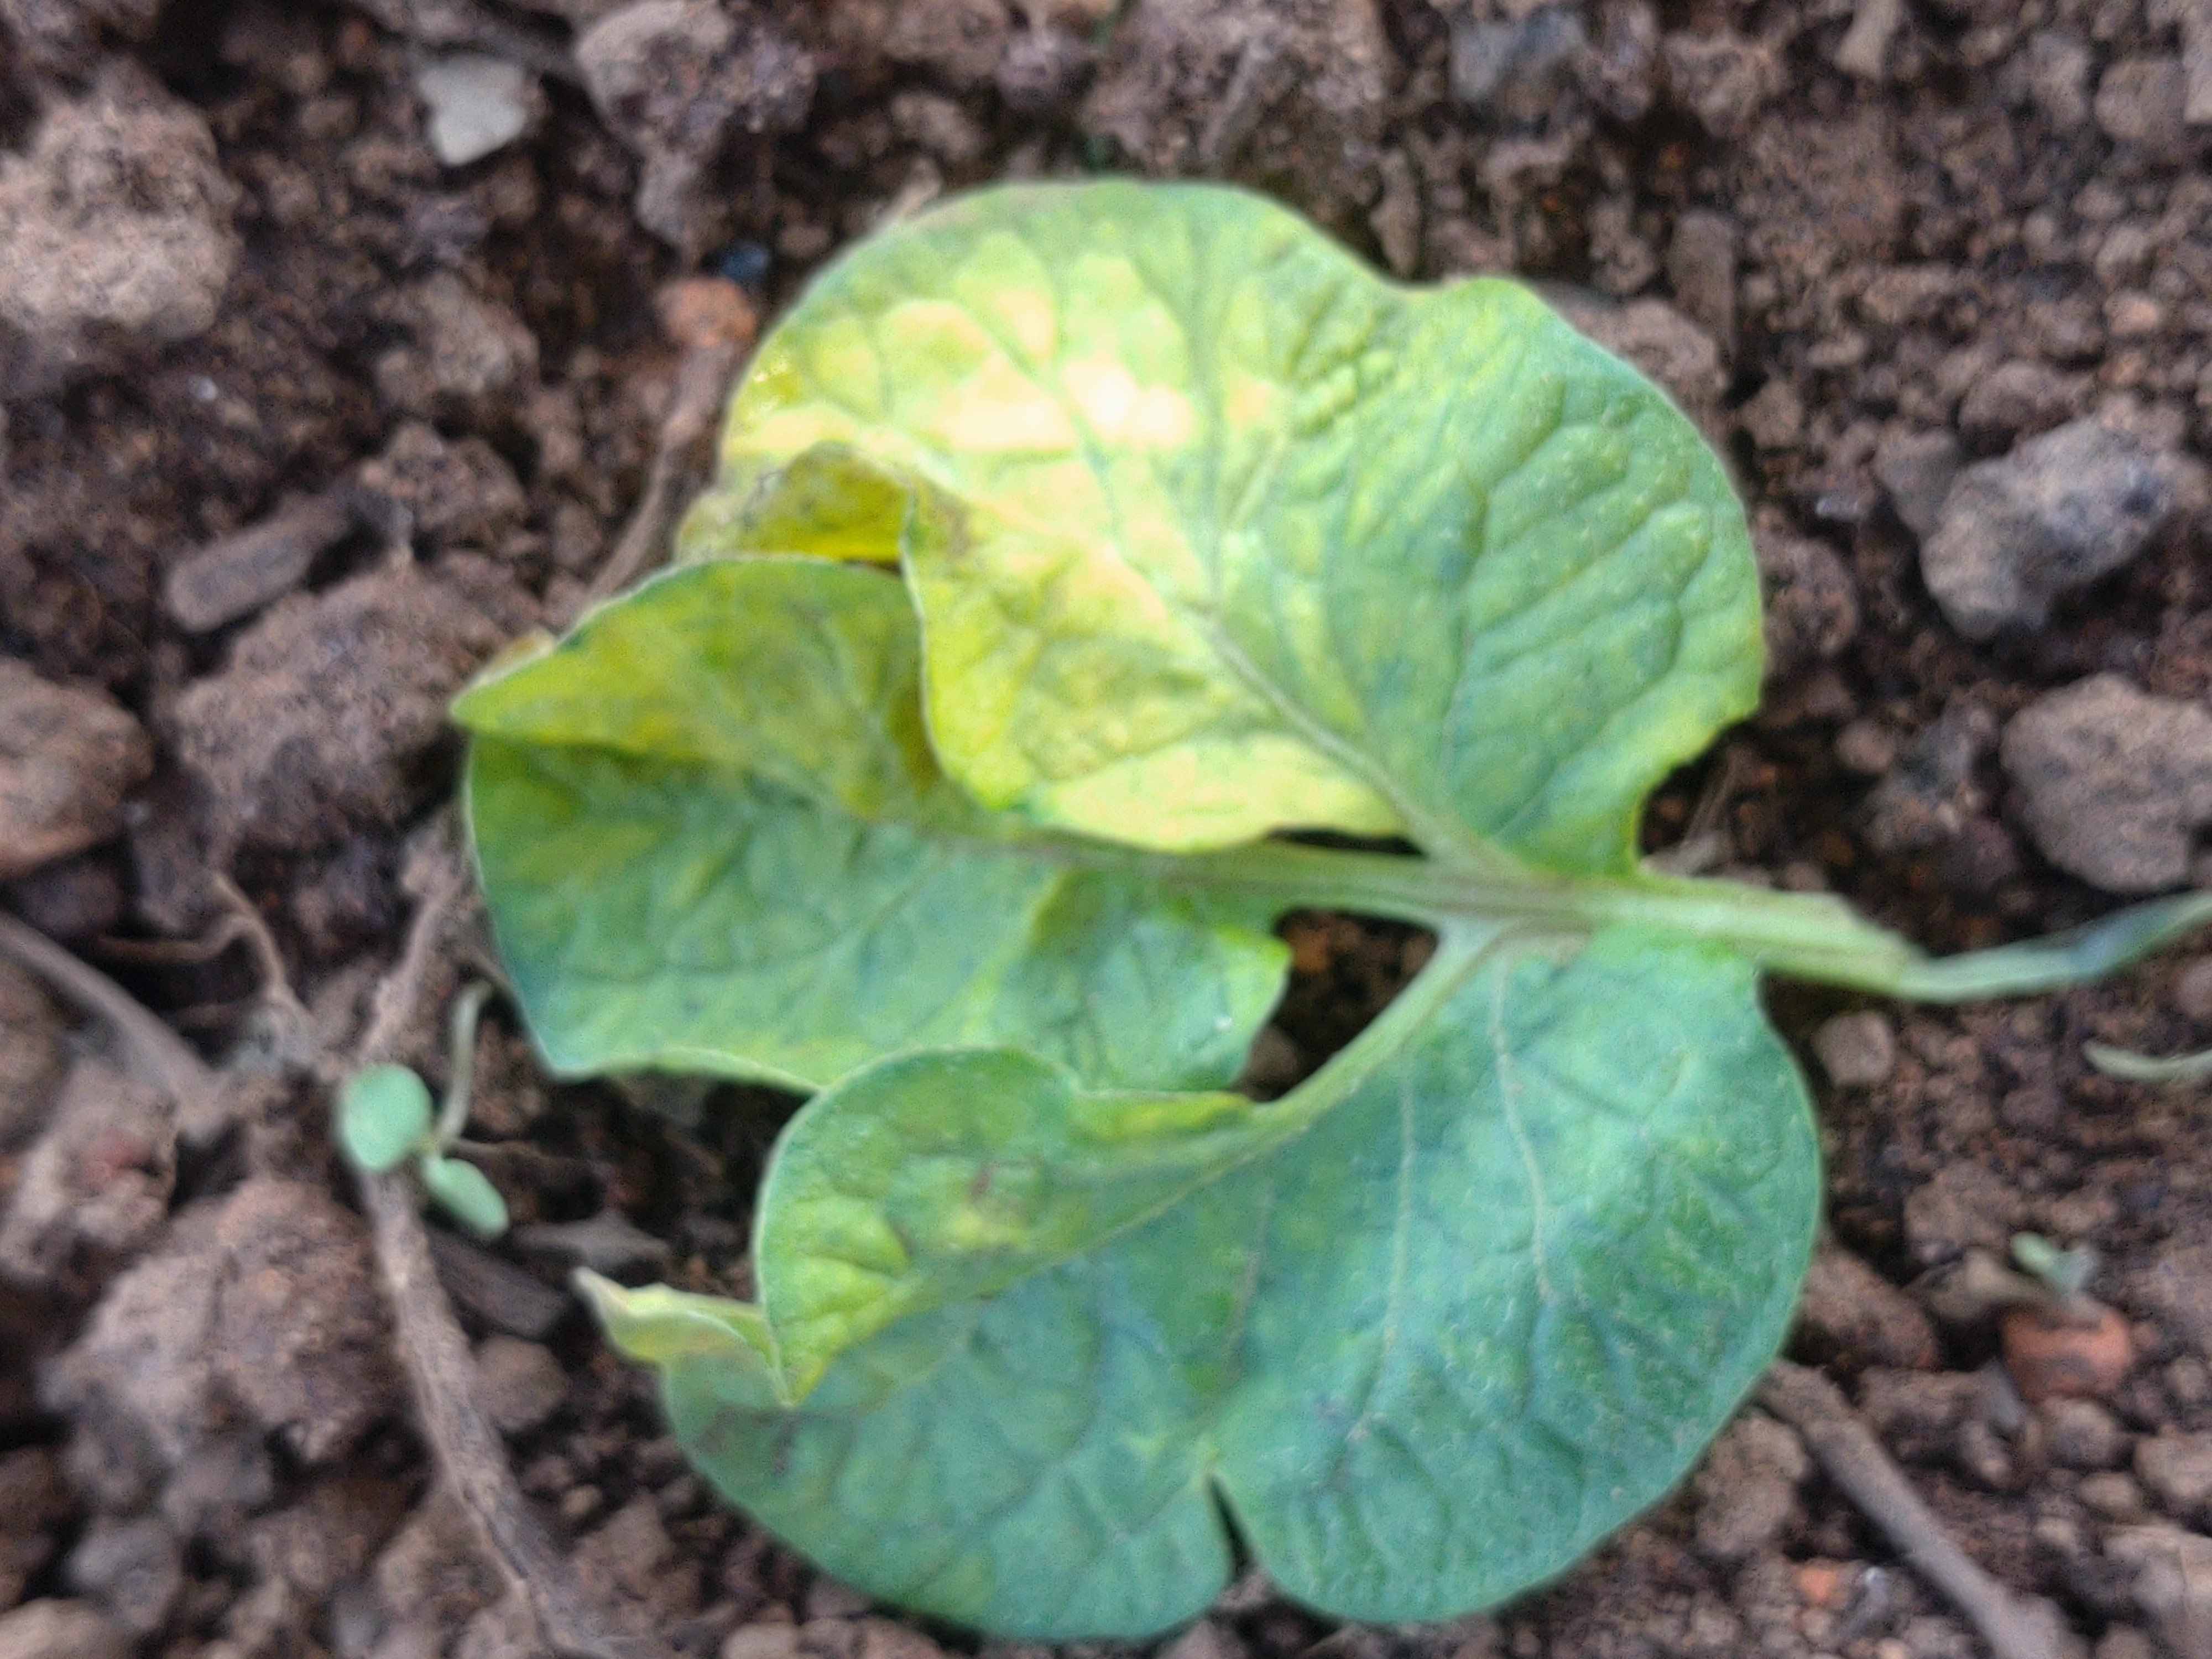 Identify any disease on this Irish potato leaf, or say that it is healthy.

late blight
